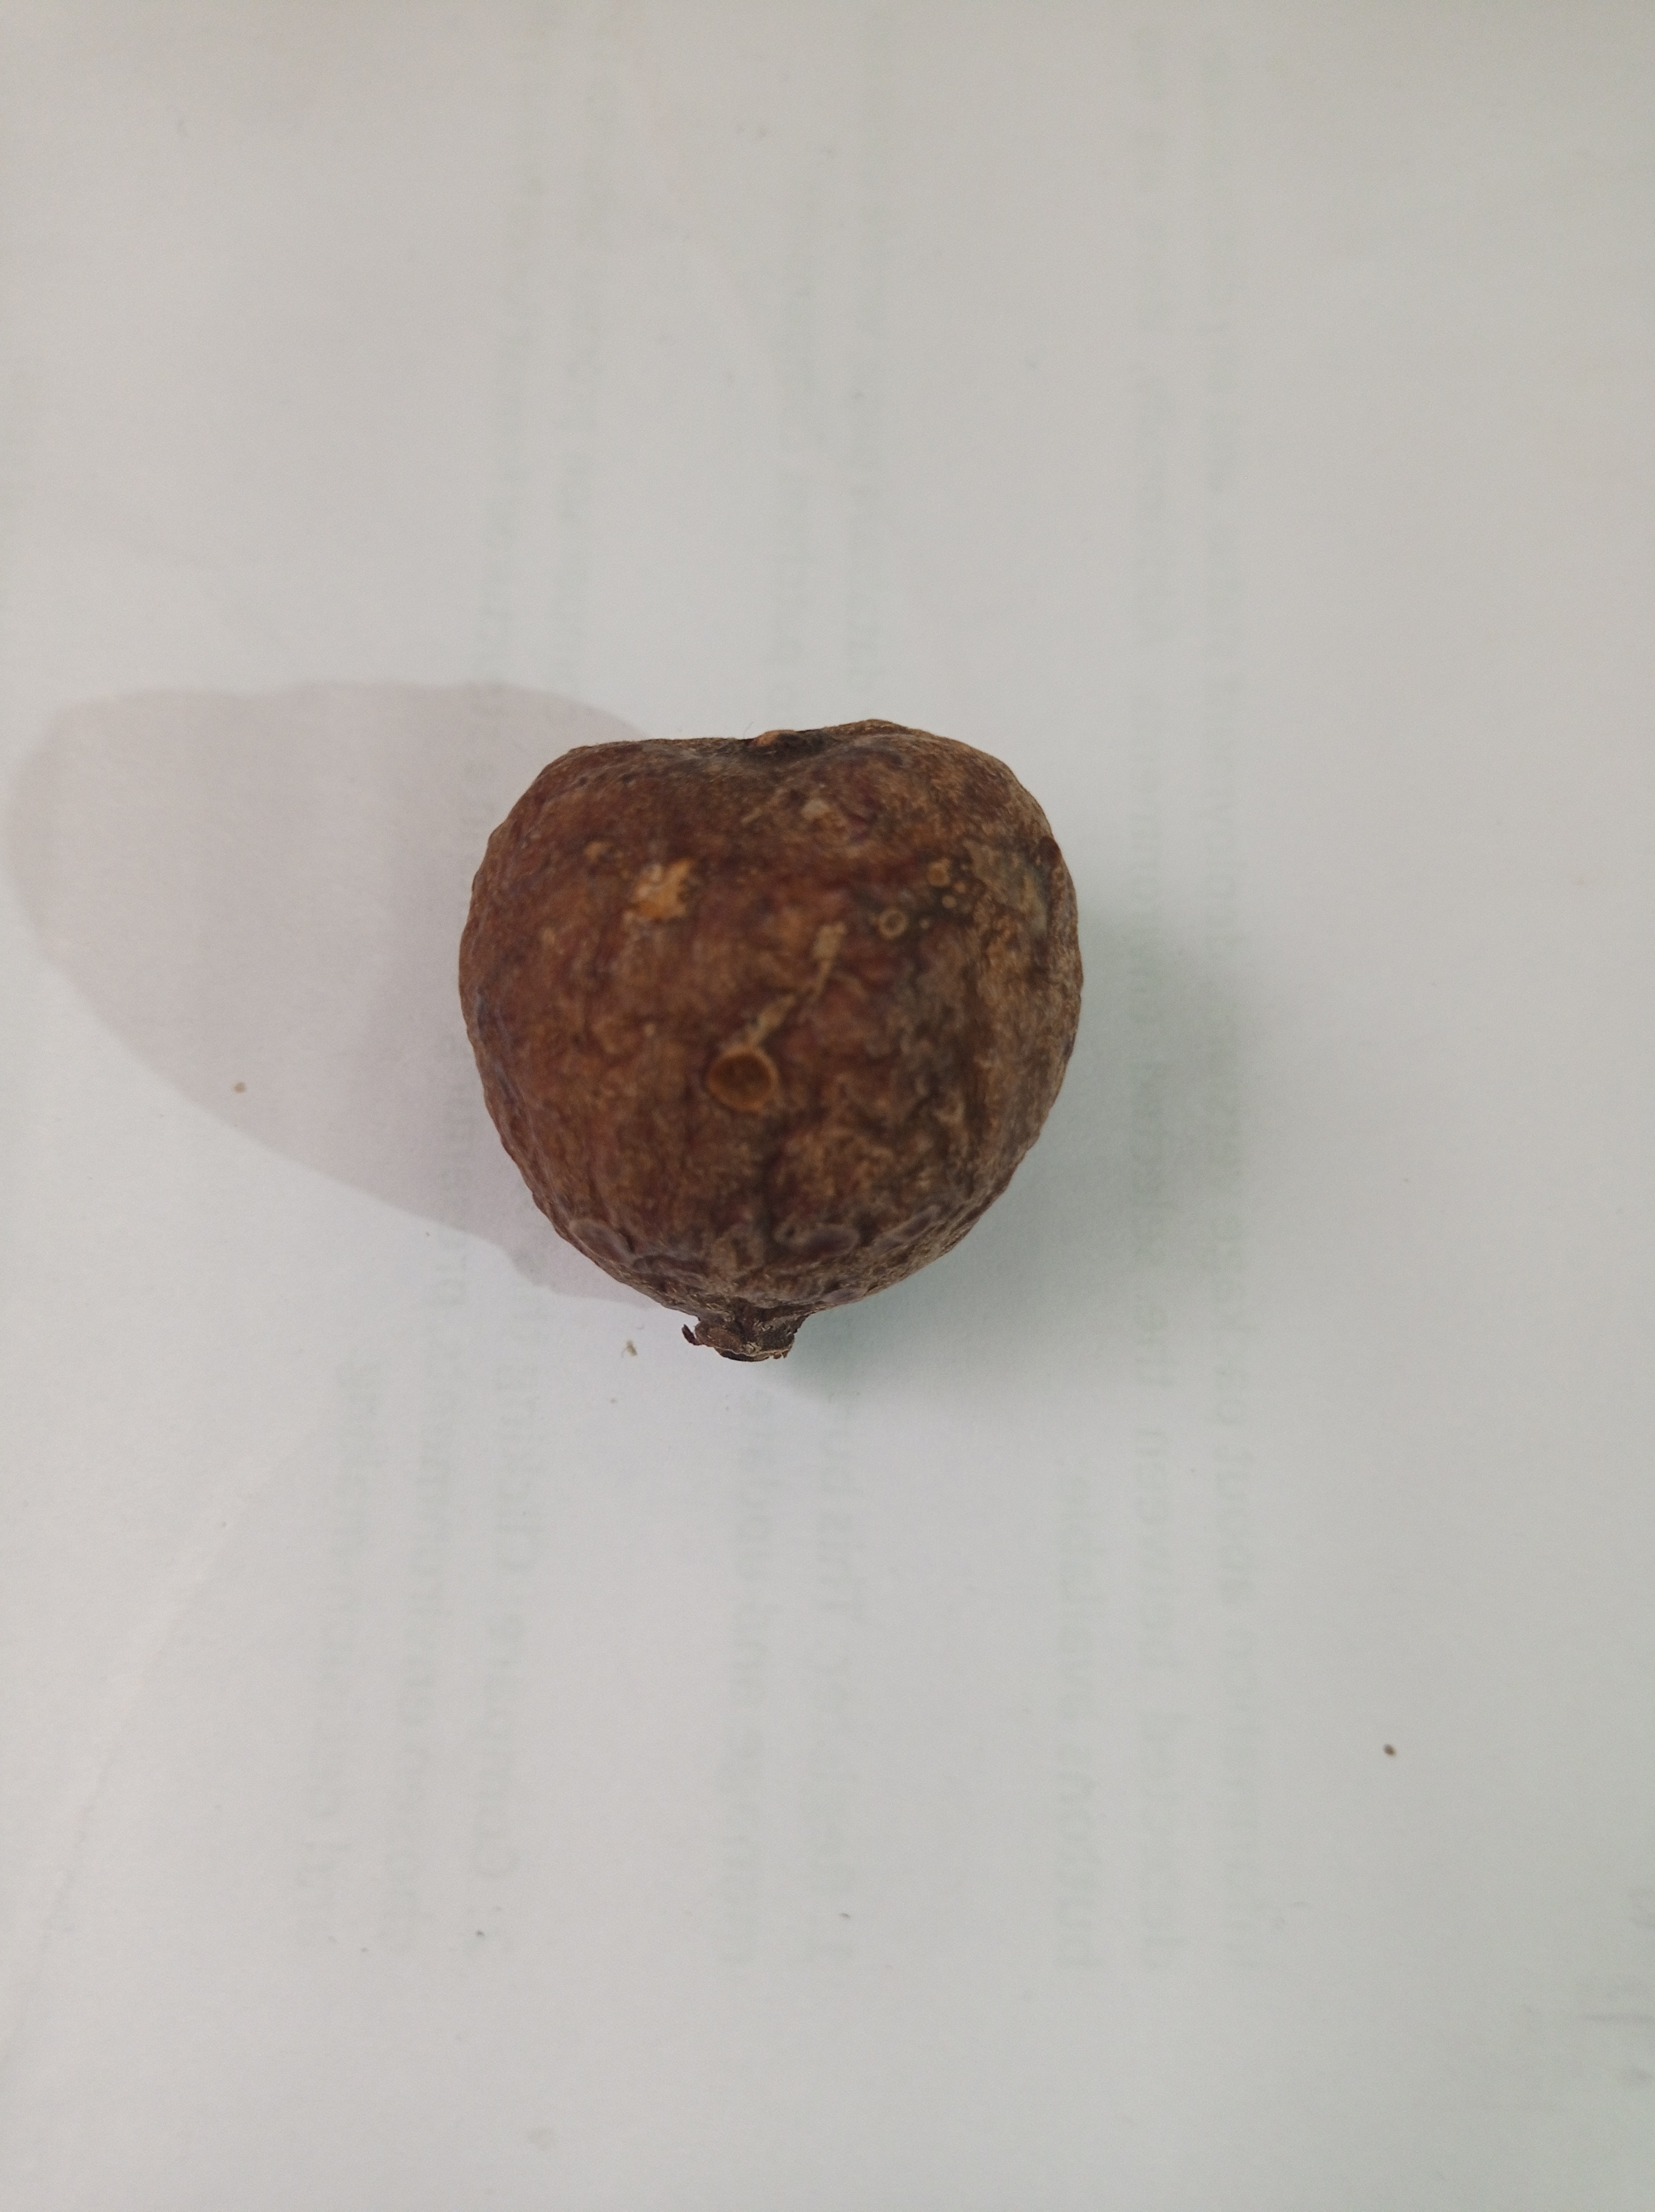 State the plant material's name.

madanphal
